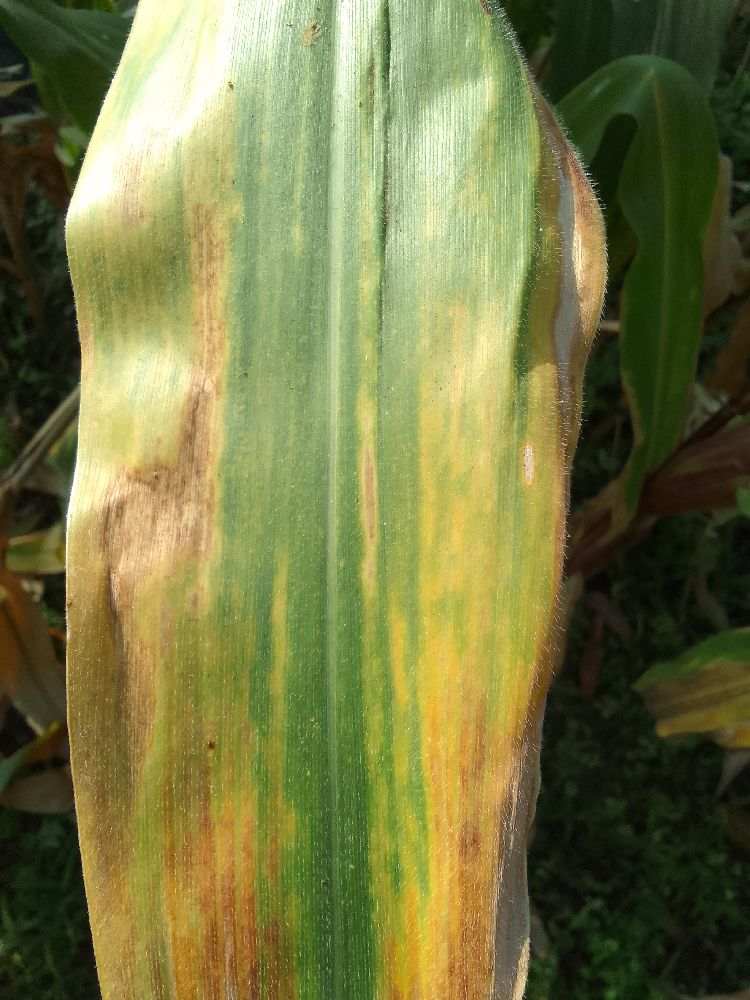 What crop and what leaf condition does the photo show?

maize, maize lethal necrosis
